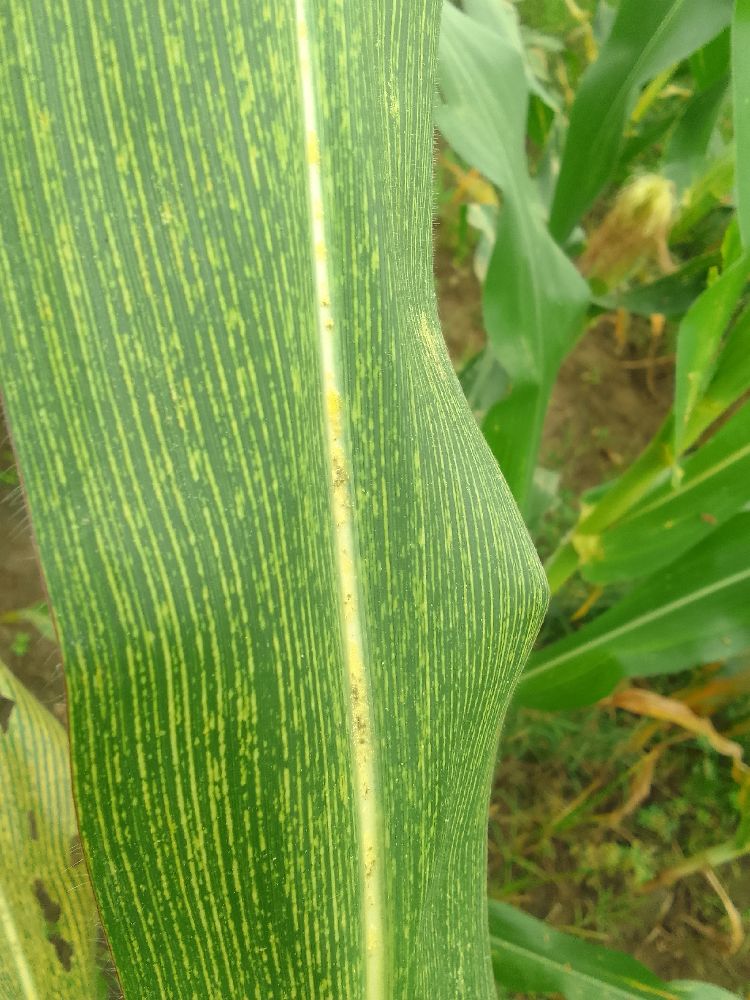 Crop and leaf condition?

maize, maize streak virus
